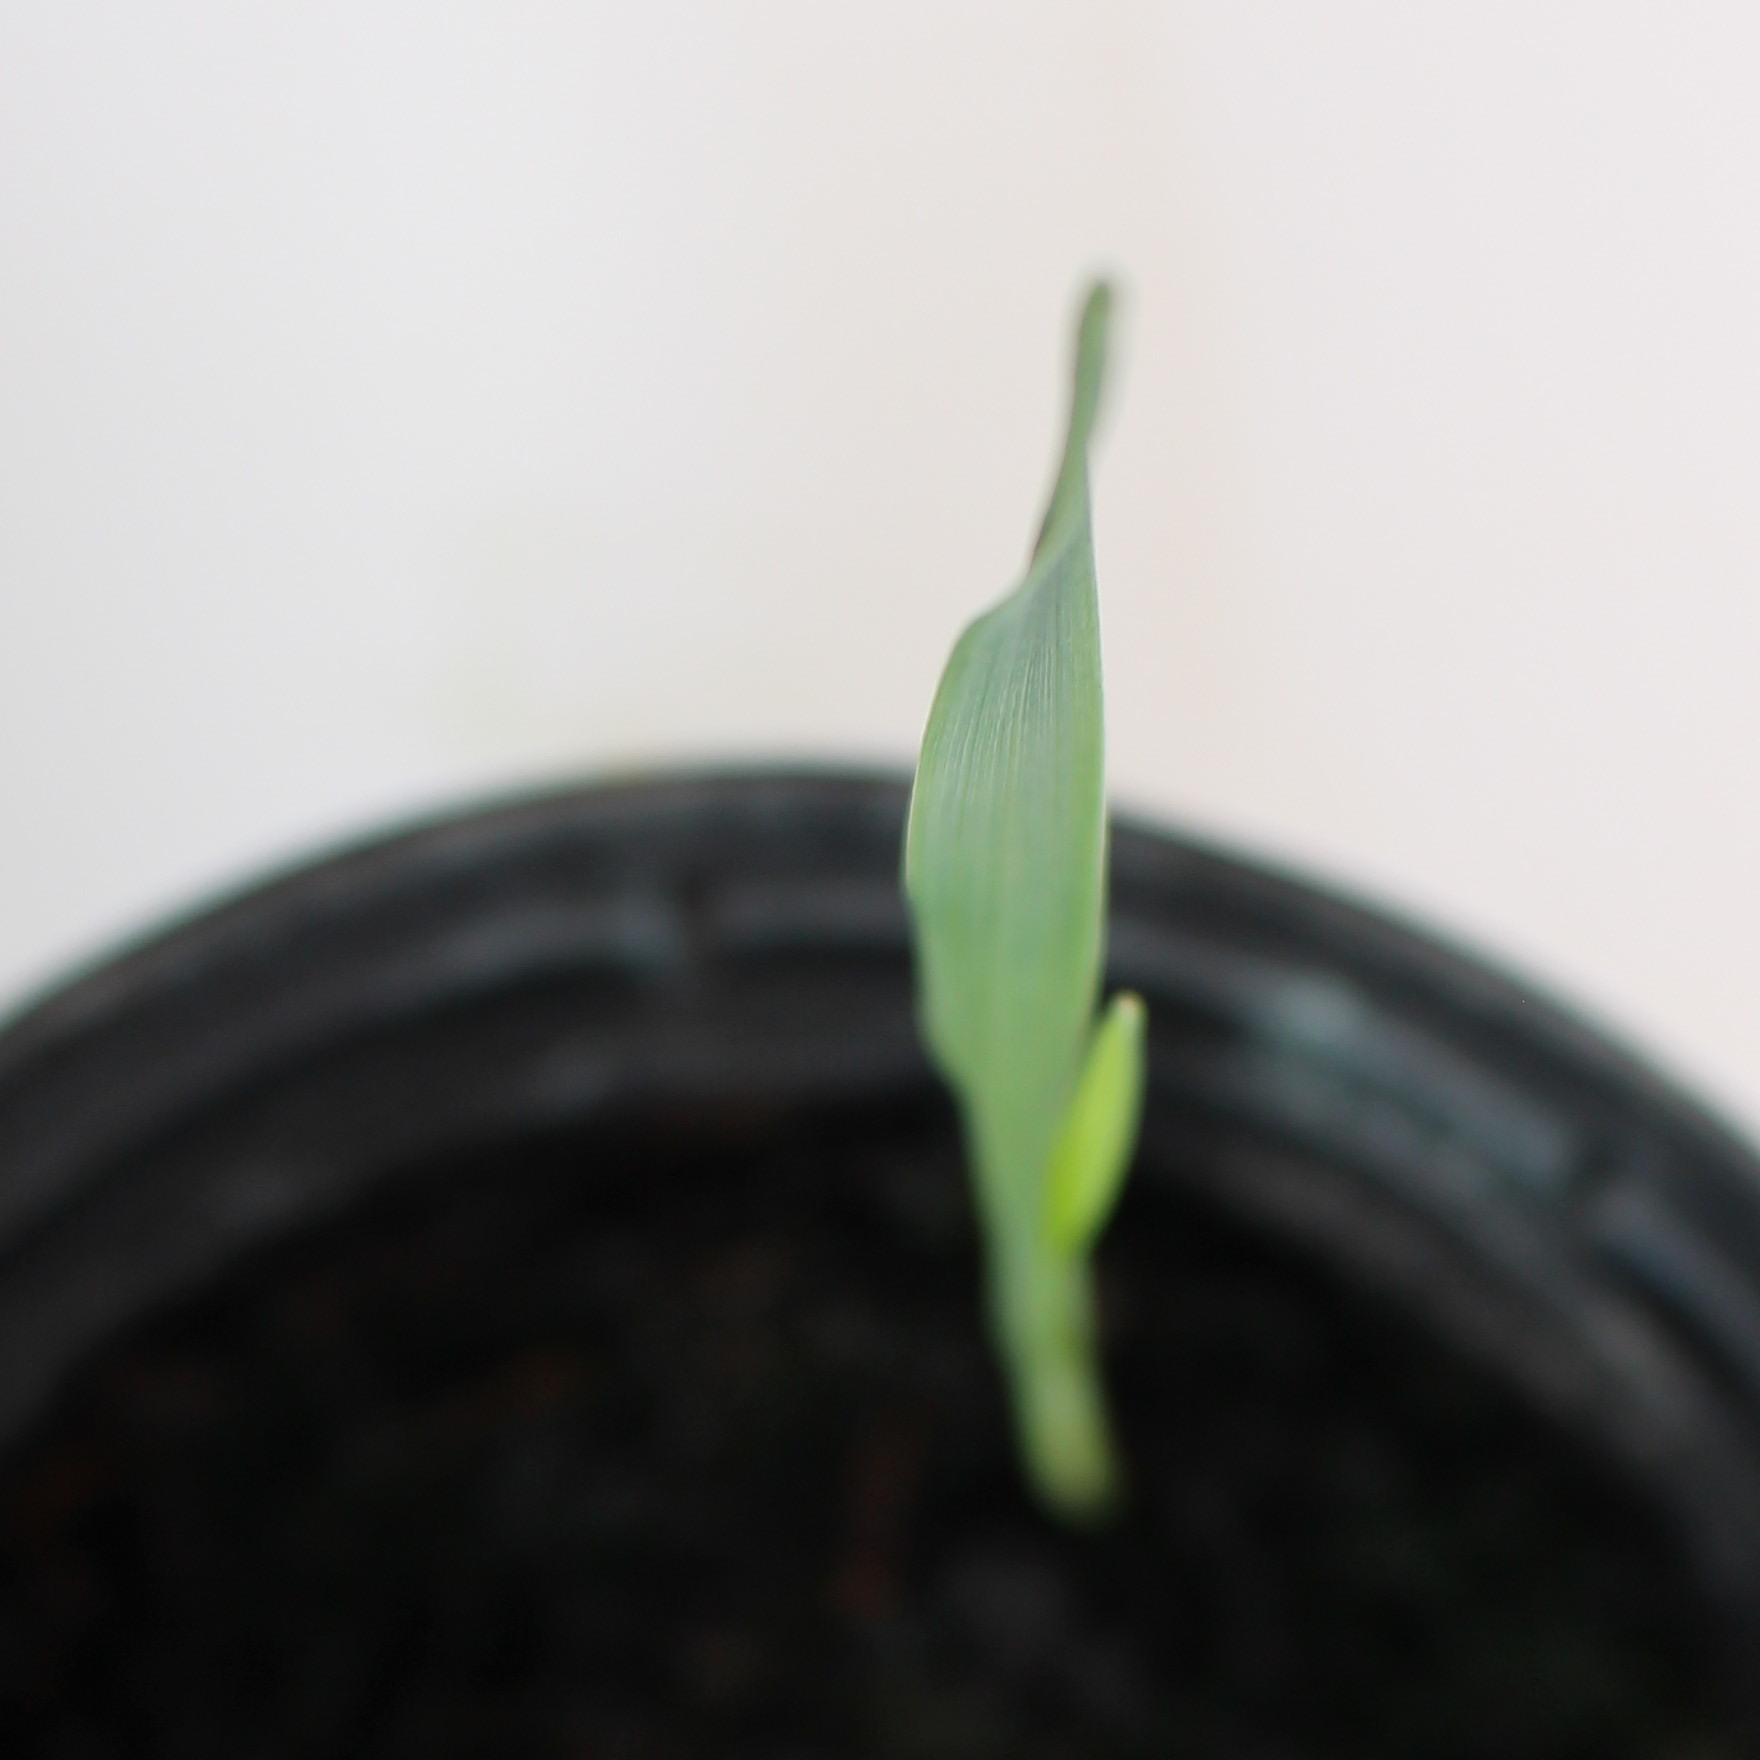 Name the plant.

Avena sterilis
